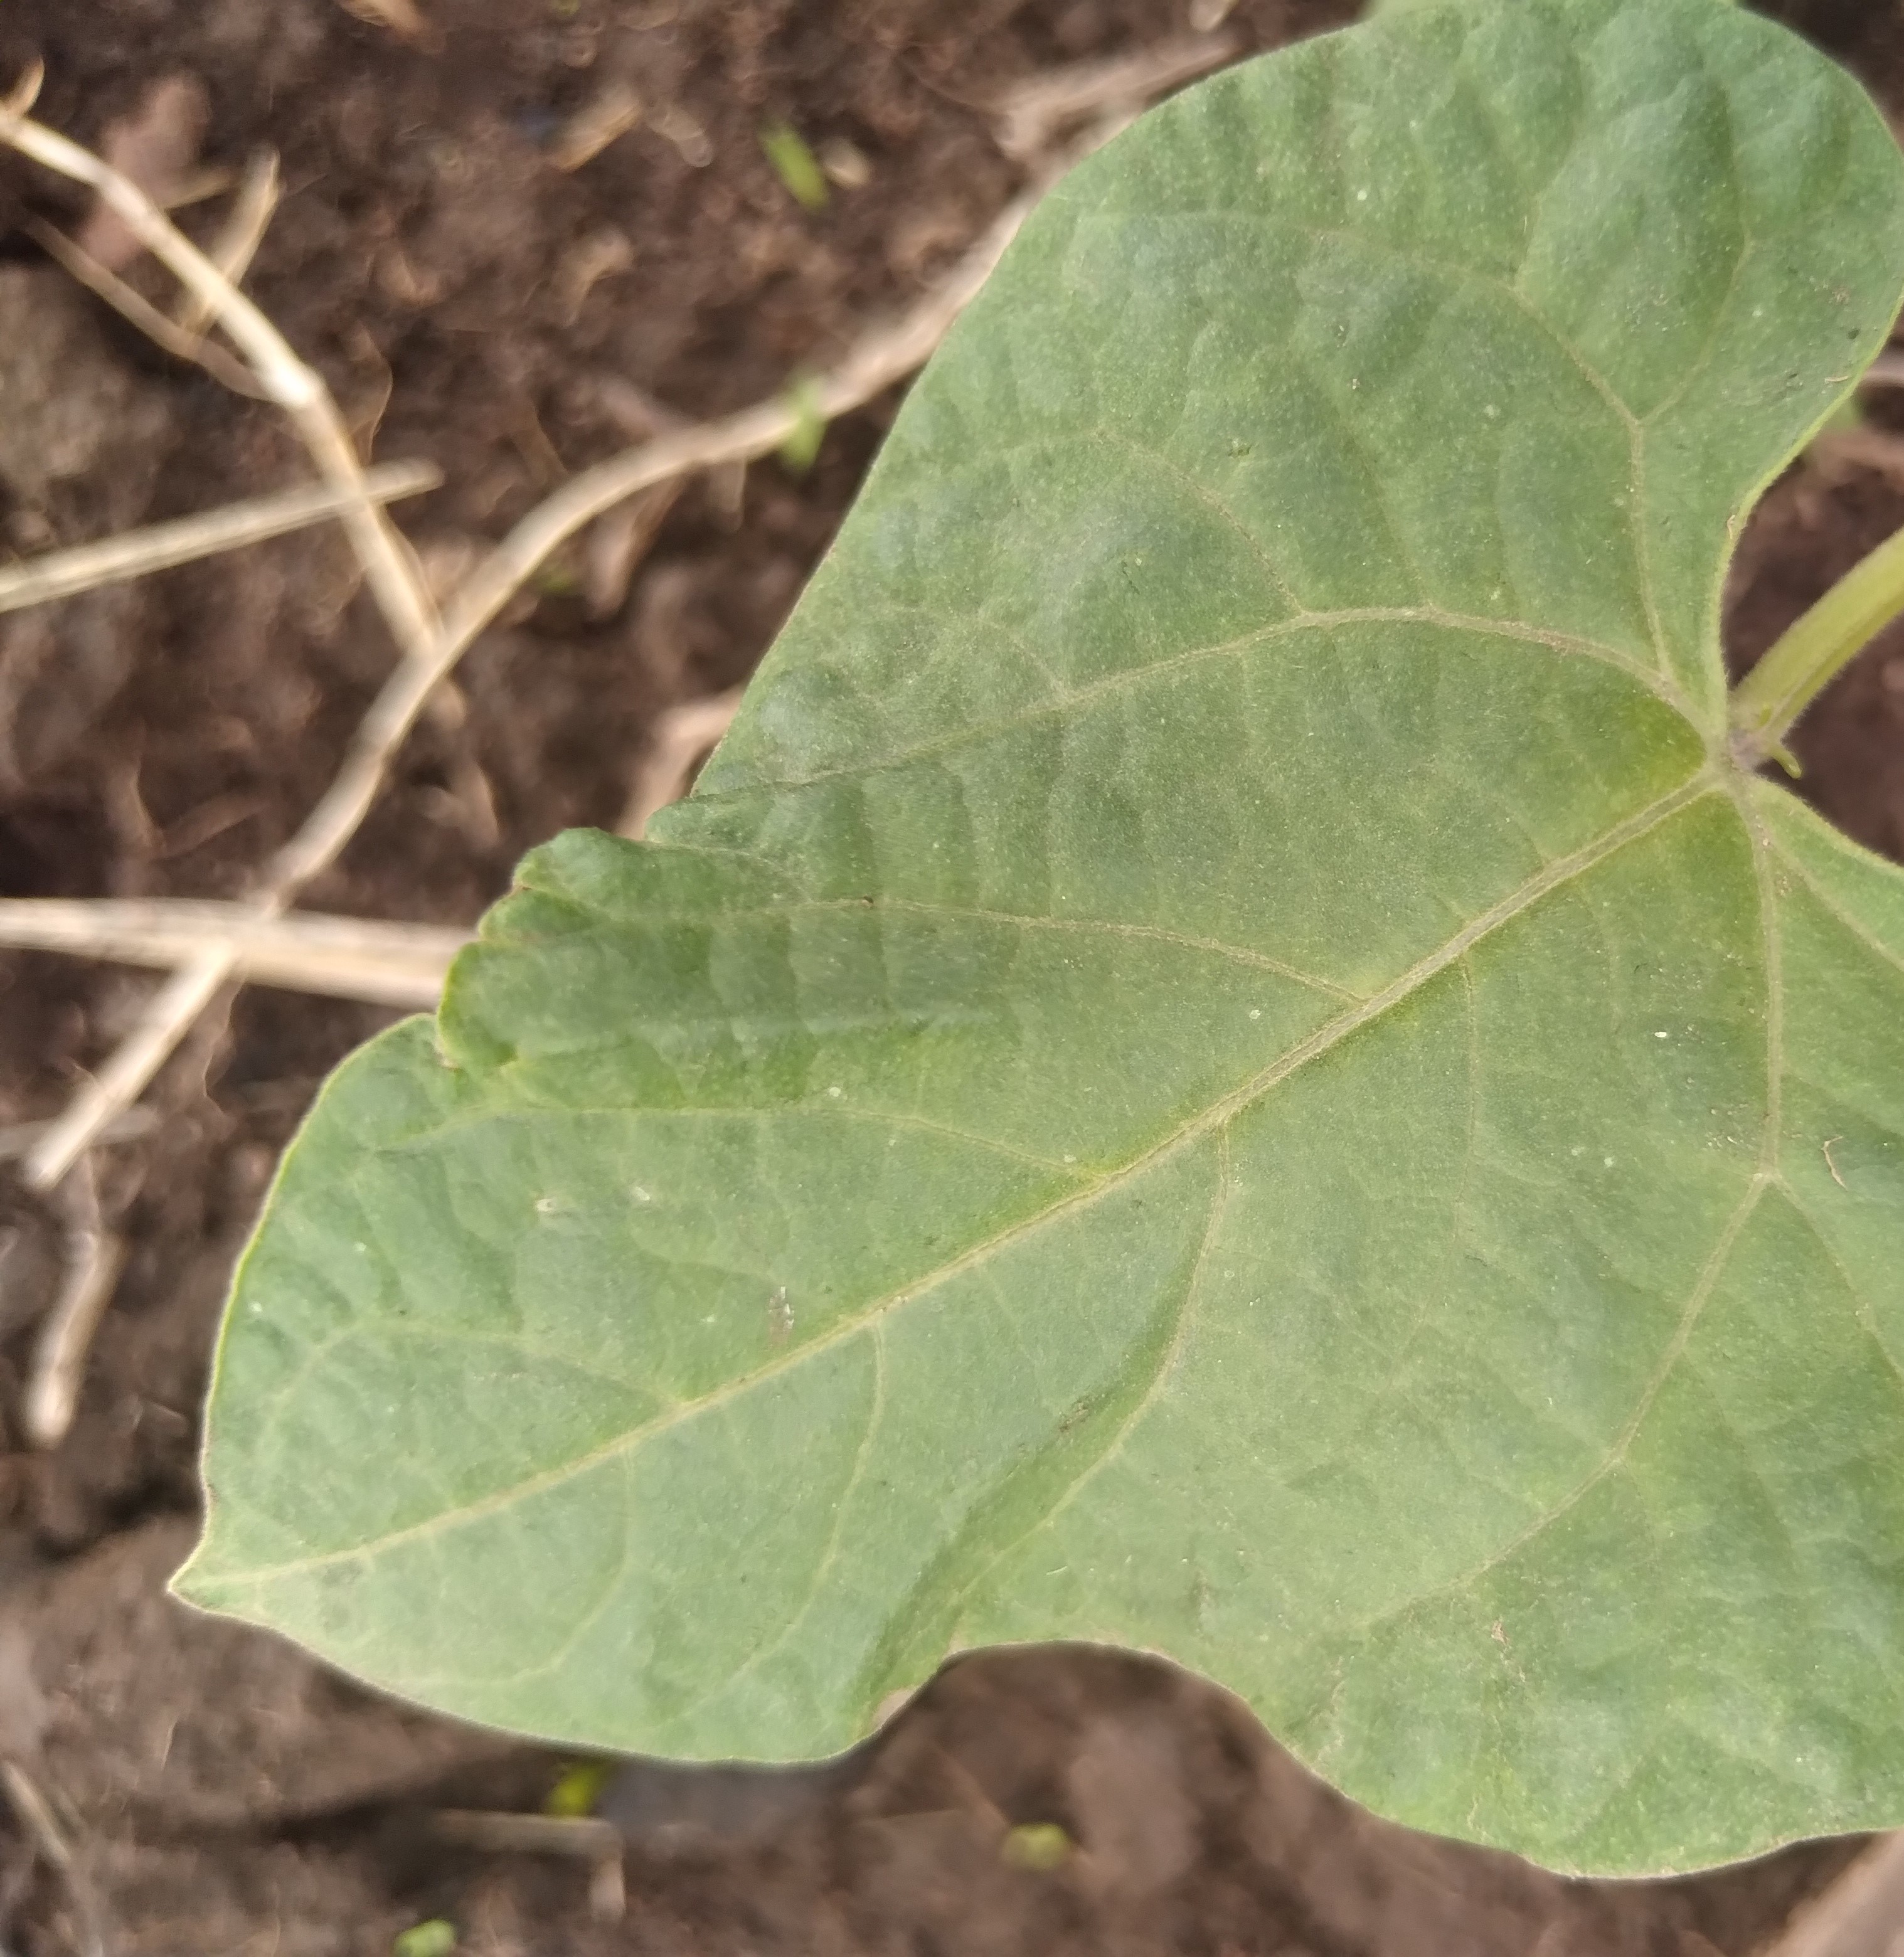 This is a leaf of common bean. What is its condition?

healthy
